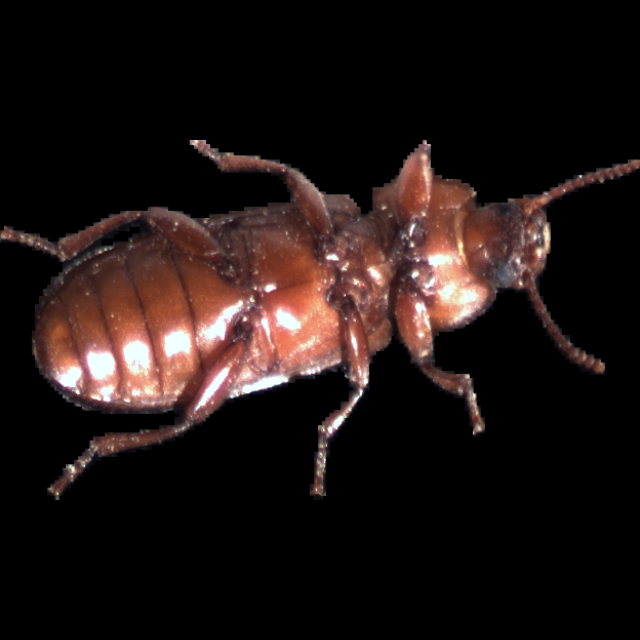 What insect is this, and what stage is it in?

mealworm beetle
